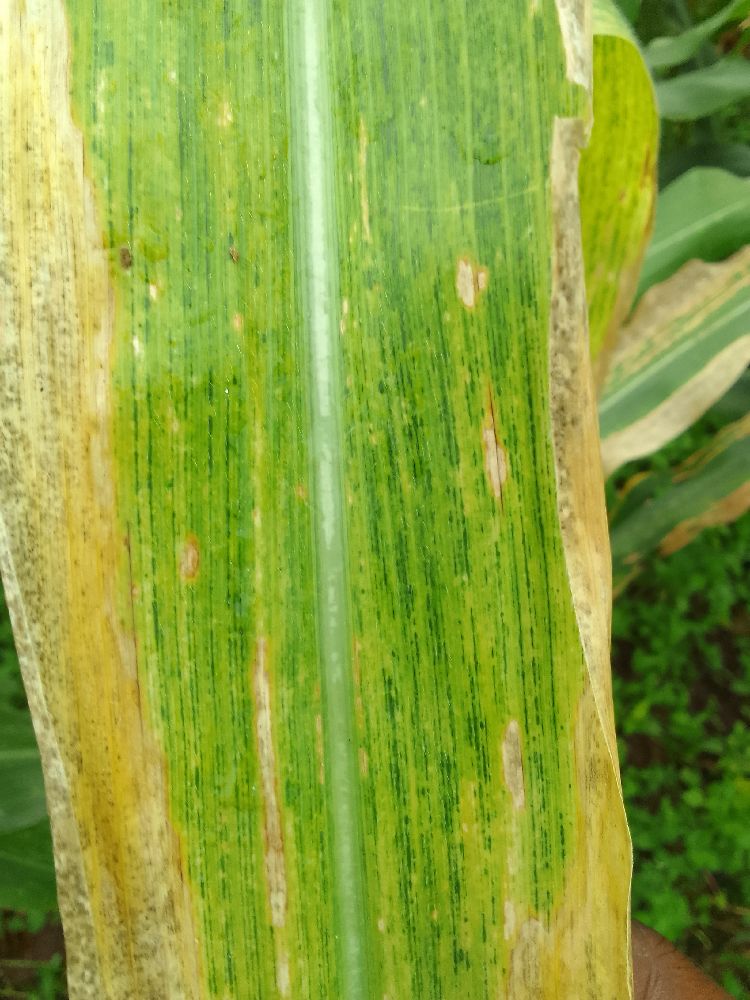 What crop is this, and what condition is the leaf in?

maize, maize lethal necrosis
